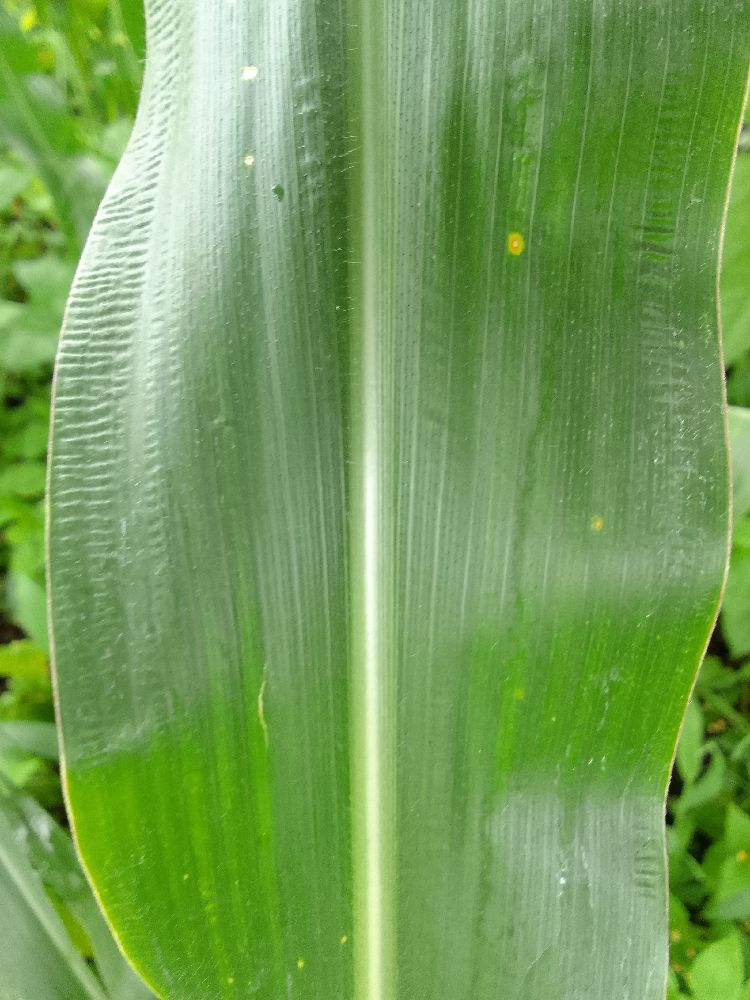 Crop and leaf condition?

maize, healthy
